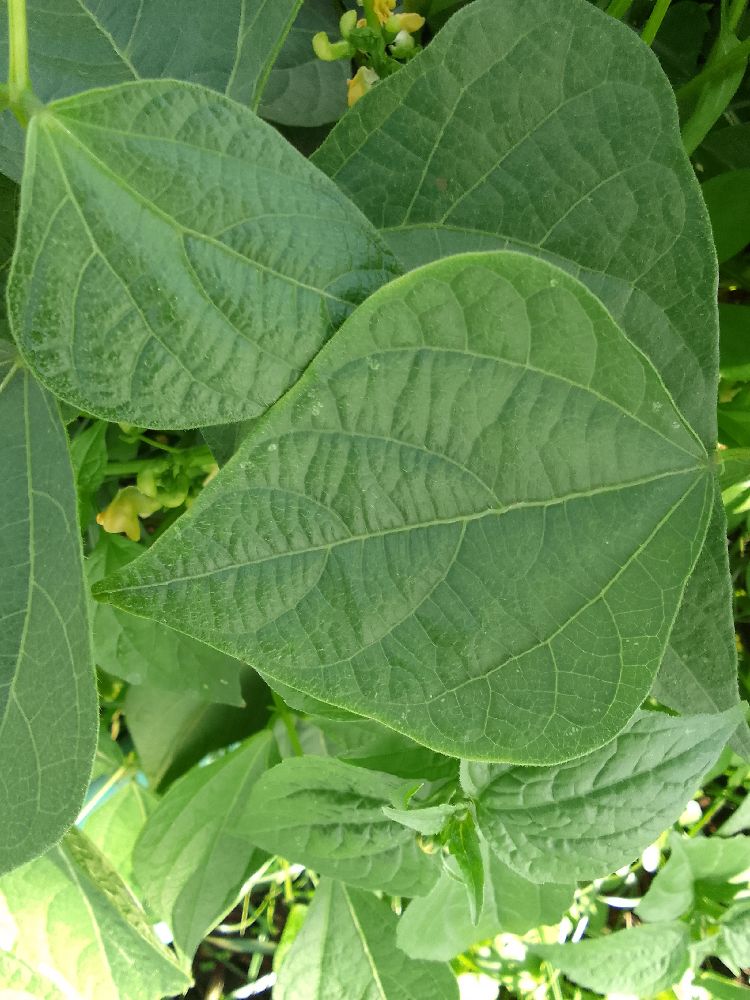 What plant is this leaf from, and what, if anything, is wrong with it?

common bean, healthy
